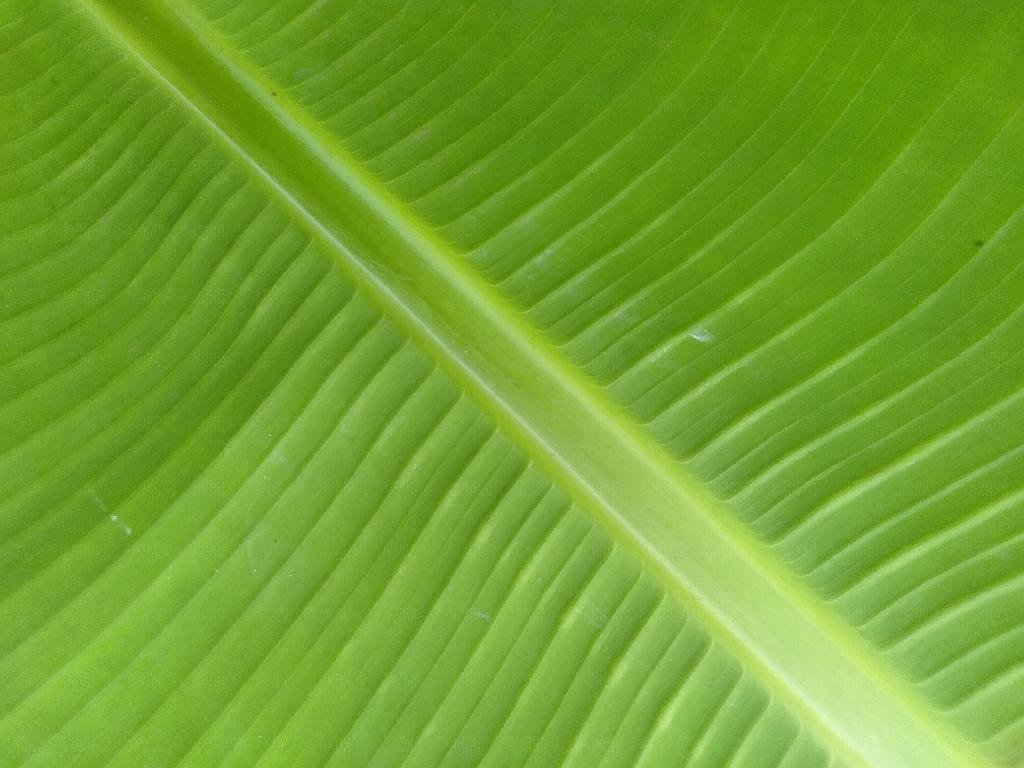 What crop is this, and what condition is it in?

banana, healthy
